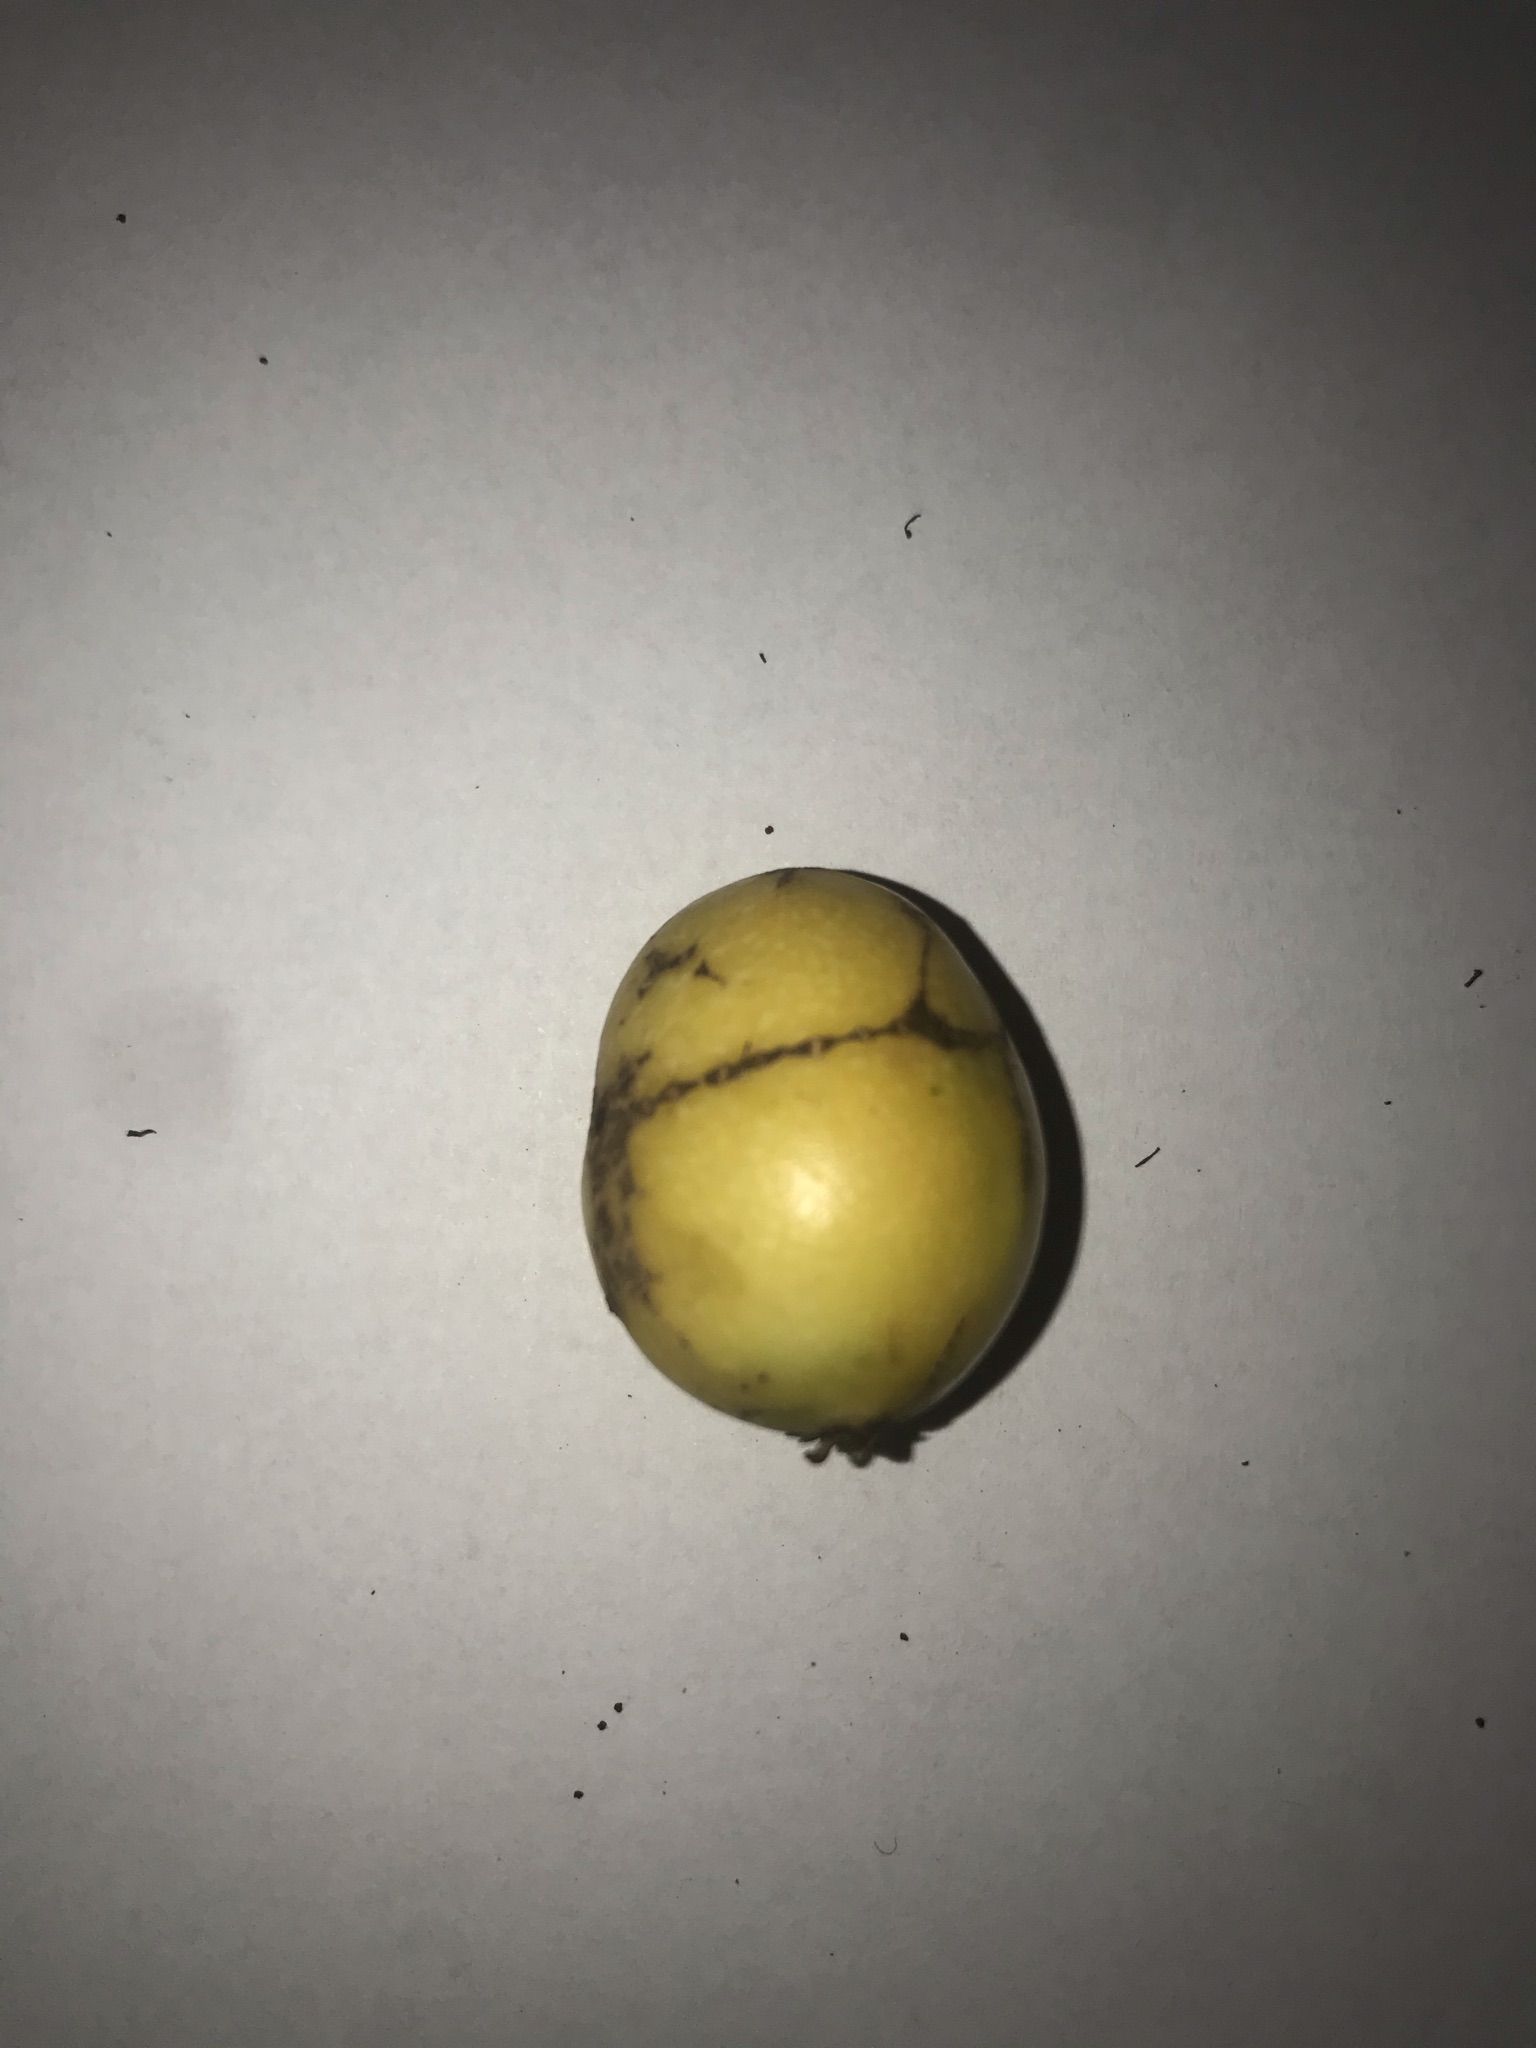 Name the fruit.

abiu
